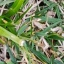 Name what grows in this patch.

grass
